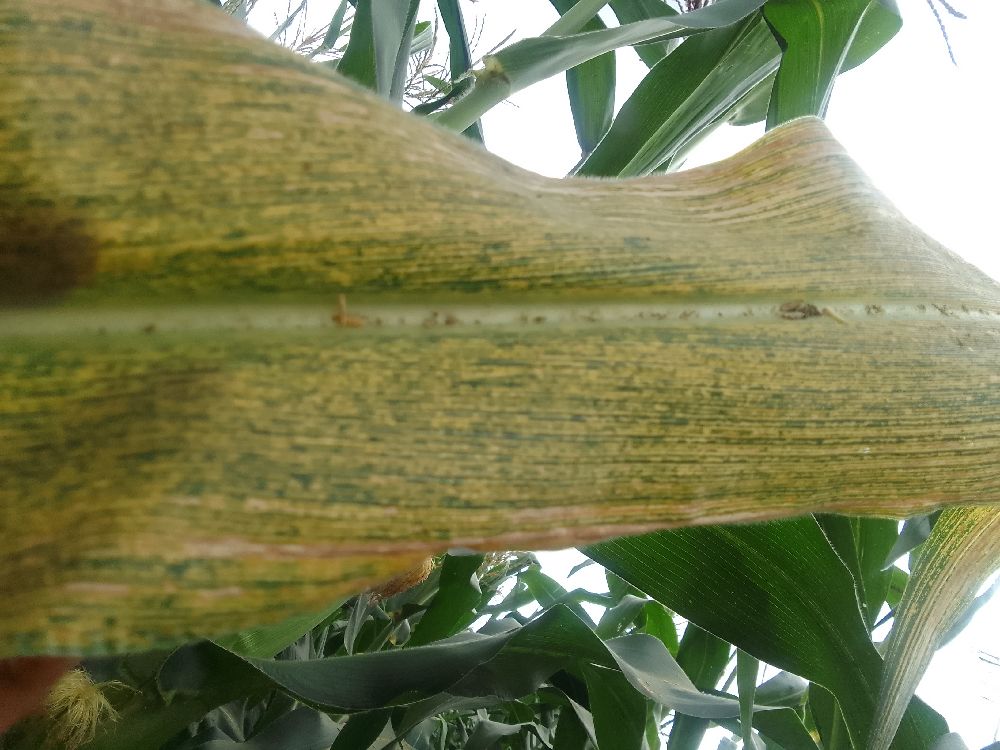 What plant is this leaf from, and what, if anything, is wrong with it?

maize, maize streak virus
